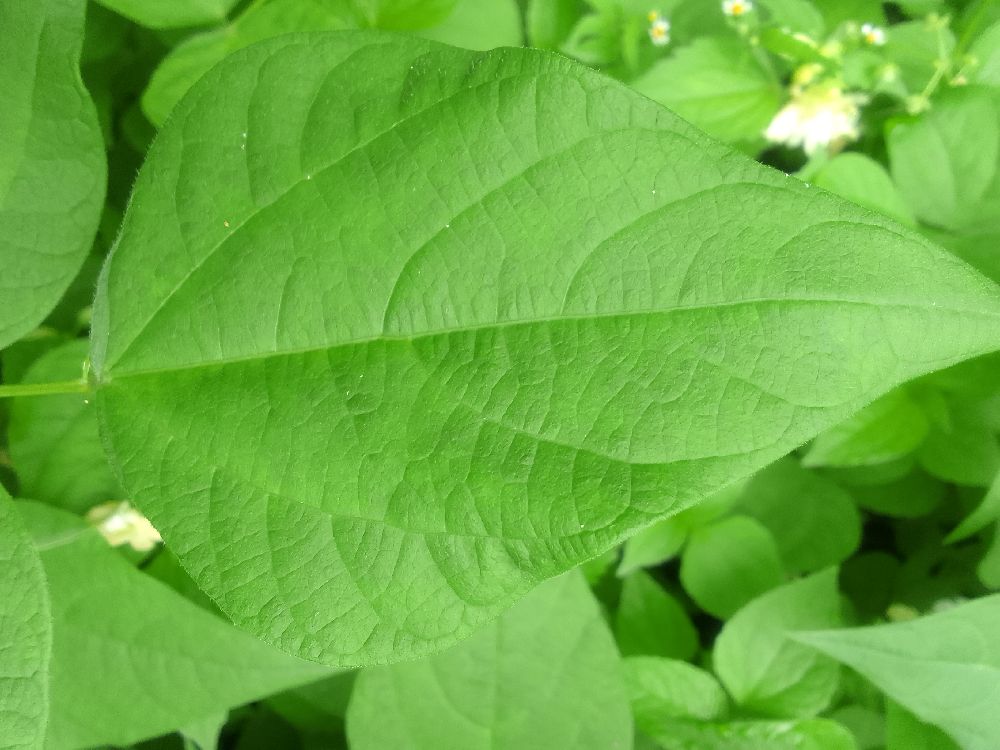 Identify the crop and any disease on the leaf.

common bean, healthy
